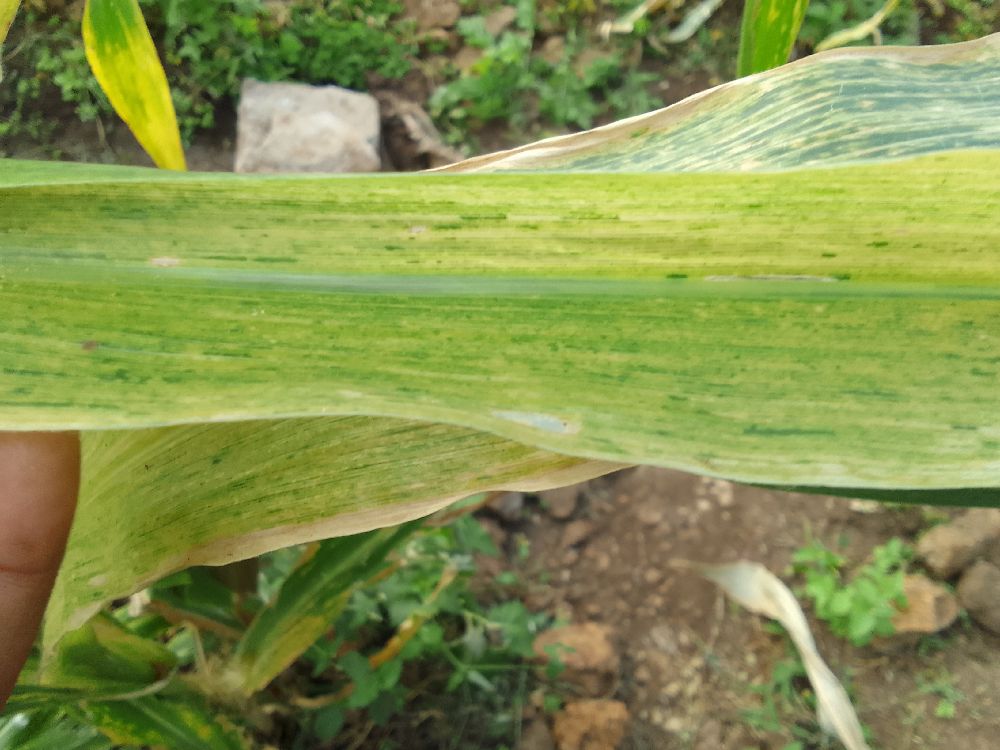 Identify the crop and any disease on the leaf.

maize, maize lethal necrosis
